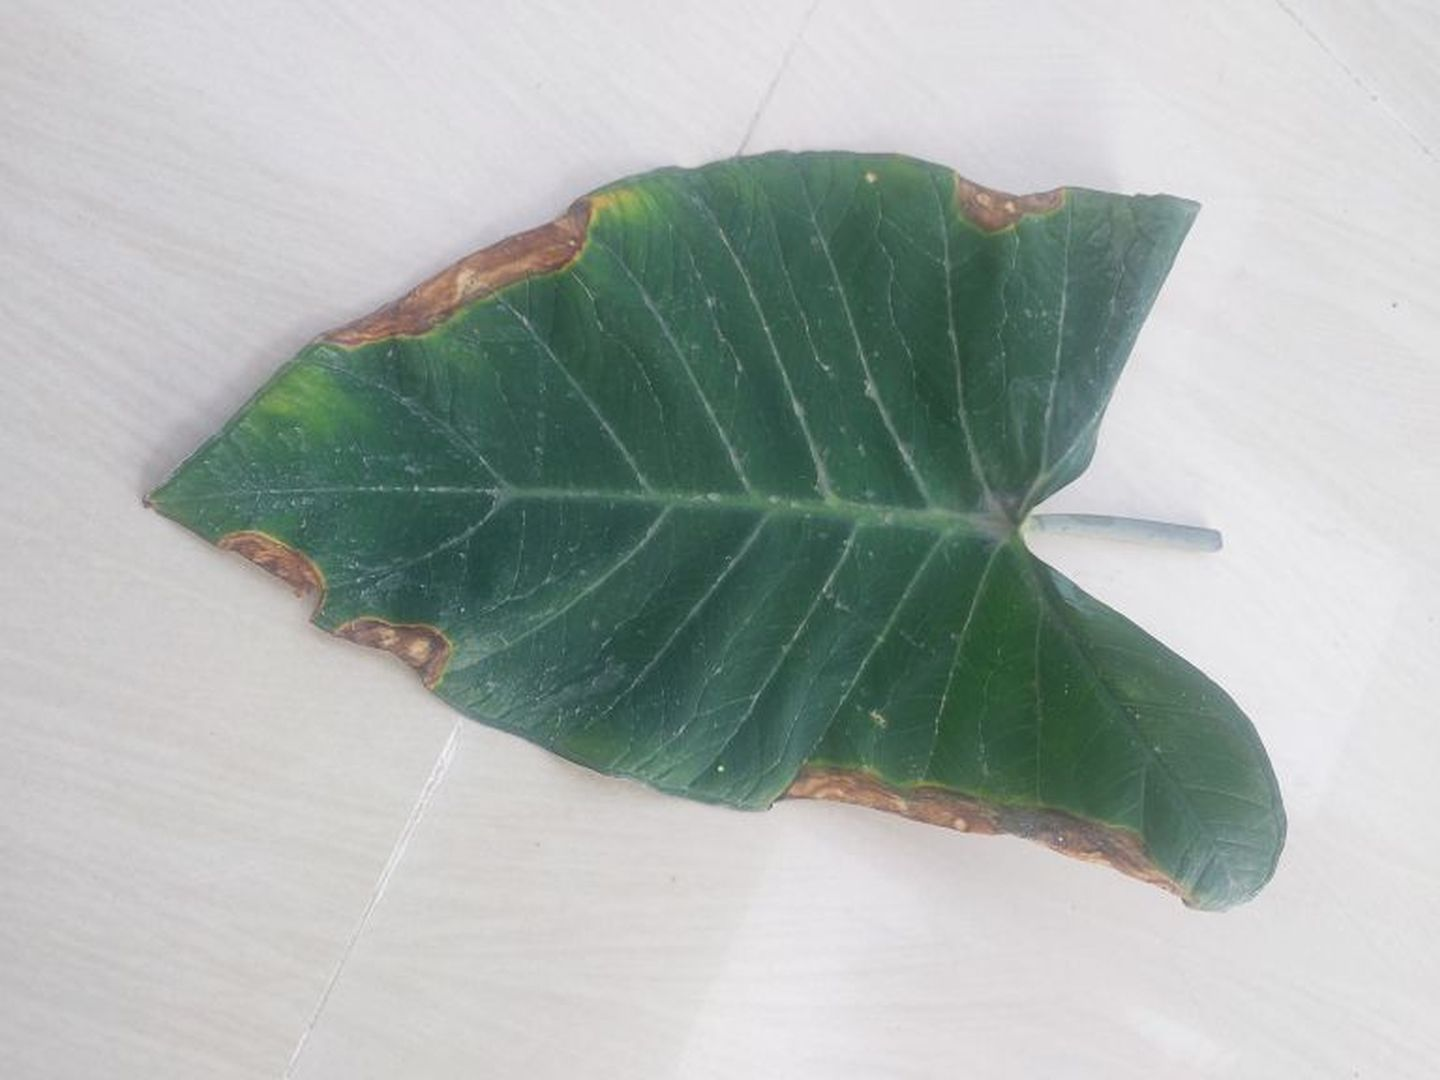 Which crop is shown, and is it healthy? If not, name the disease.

taro, leaf blight
